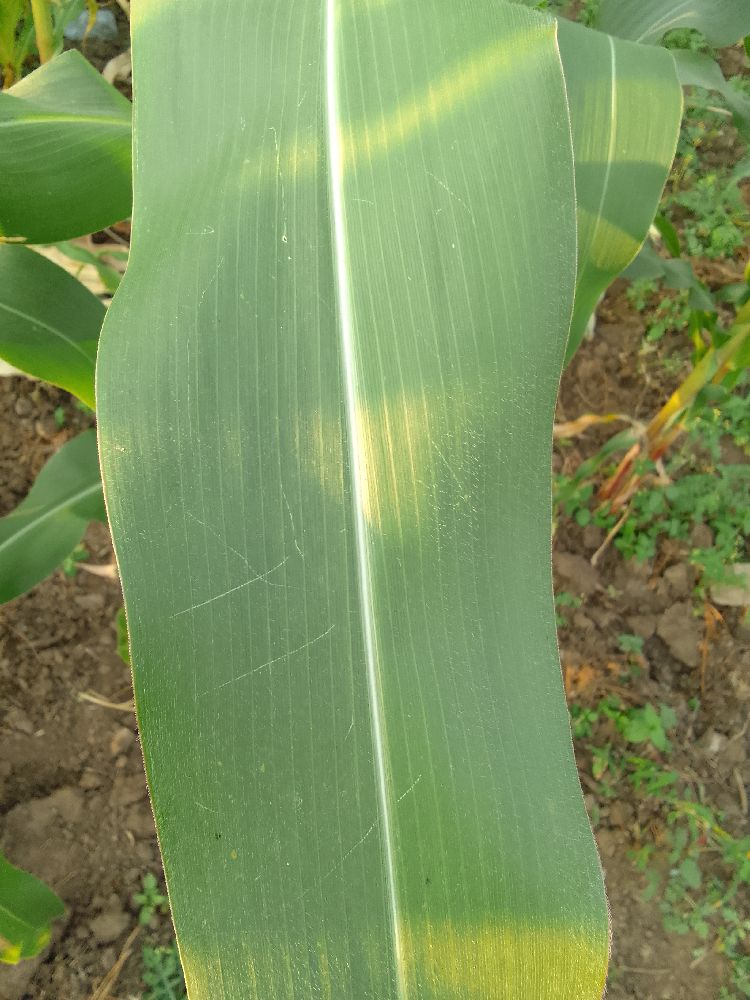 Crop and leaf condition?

maize, healthy
